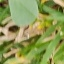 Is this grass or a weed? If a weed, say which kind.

unstructured weed
